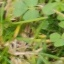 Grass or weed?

unstructured weed
